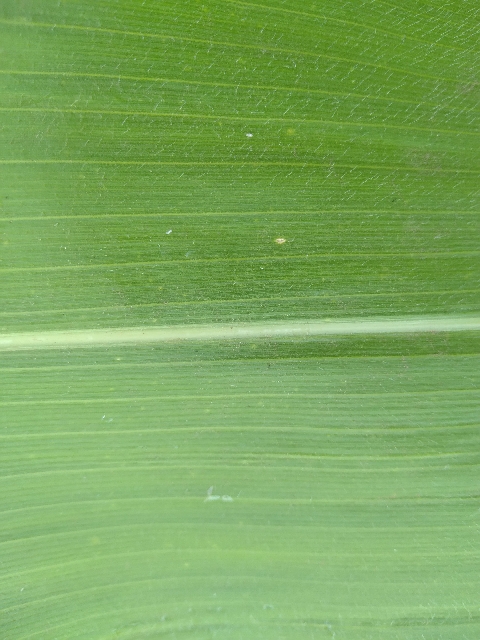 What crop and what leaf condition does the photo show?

maize, healthy
